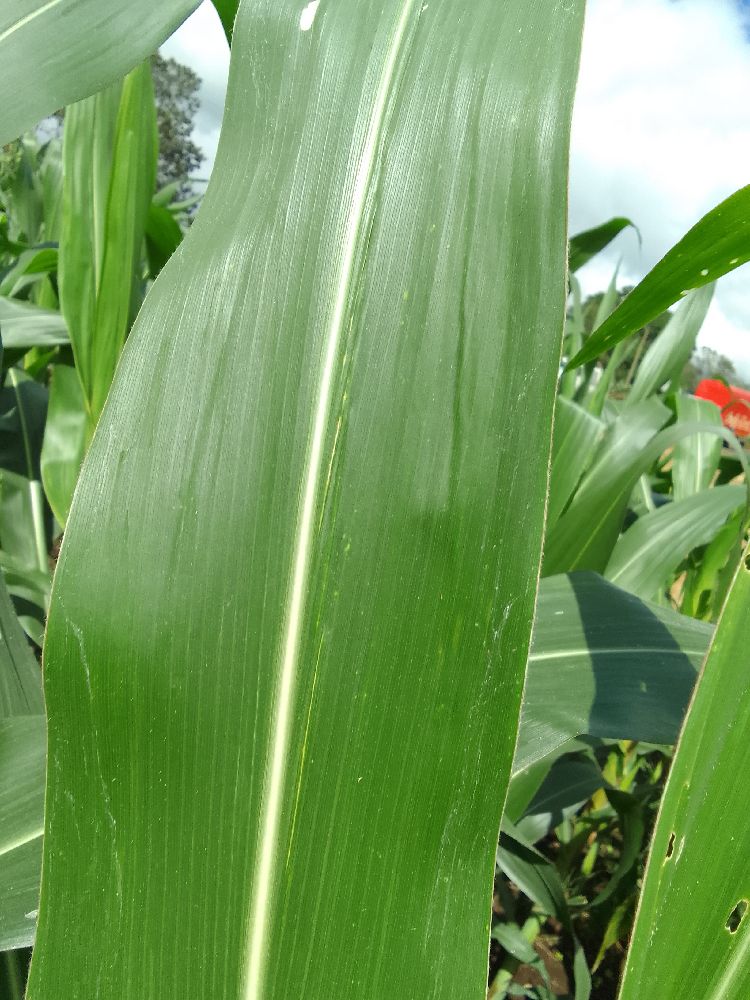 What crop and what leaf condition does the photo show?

maize, healthy
